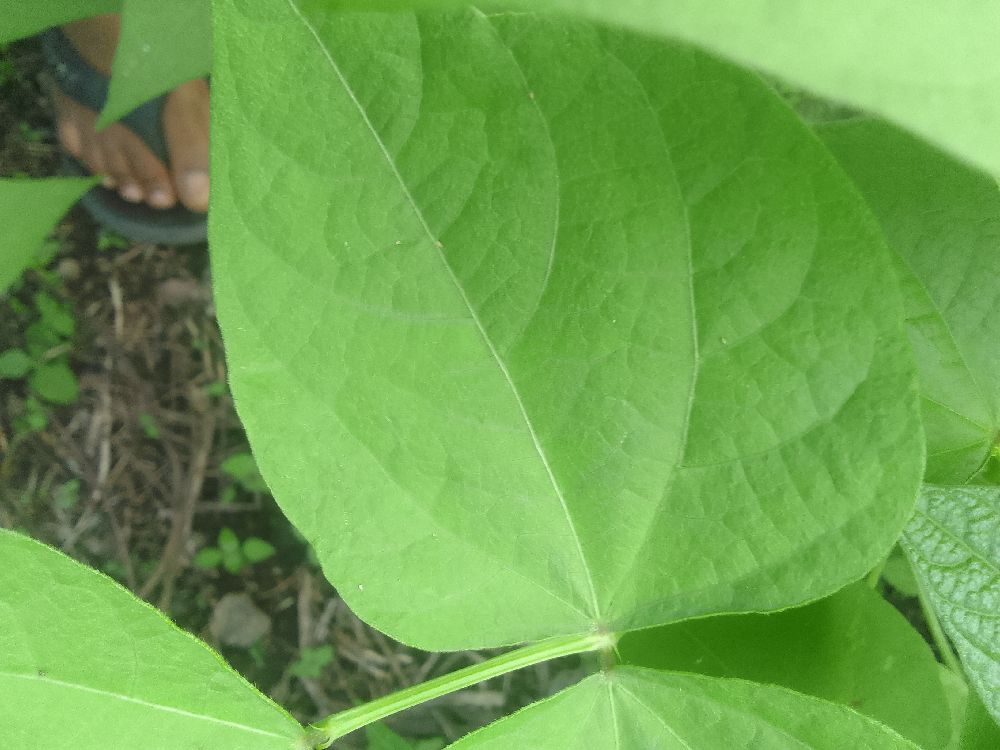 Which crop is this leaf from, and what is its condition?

common bean, healthy
